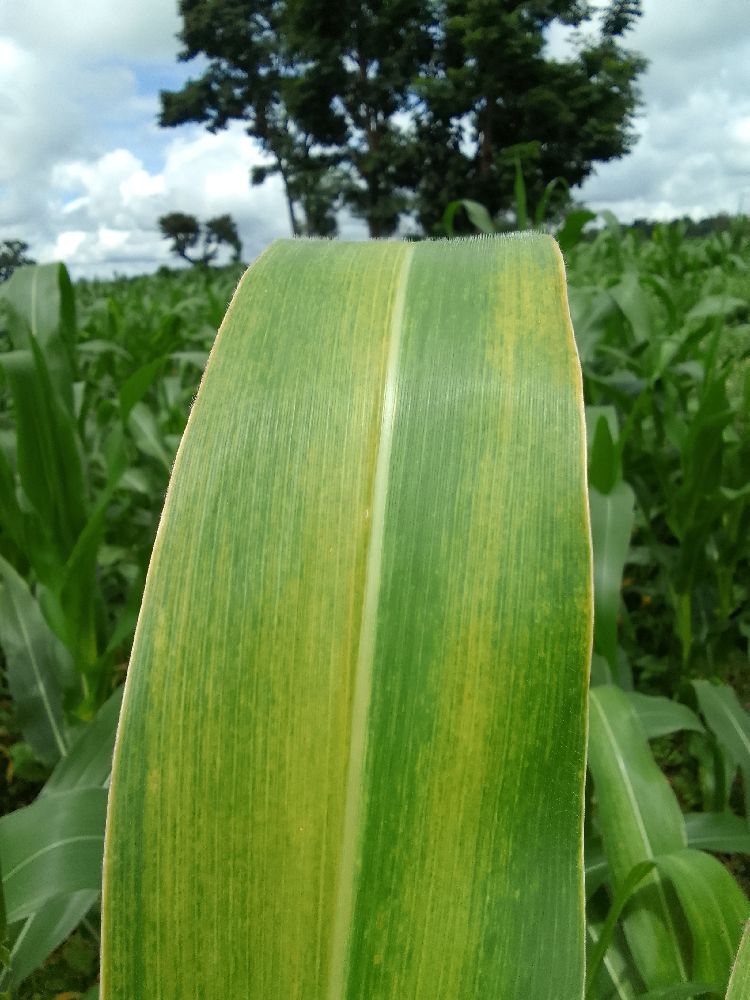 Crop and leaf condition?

maize, maize lethal necrosis
